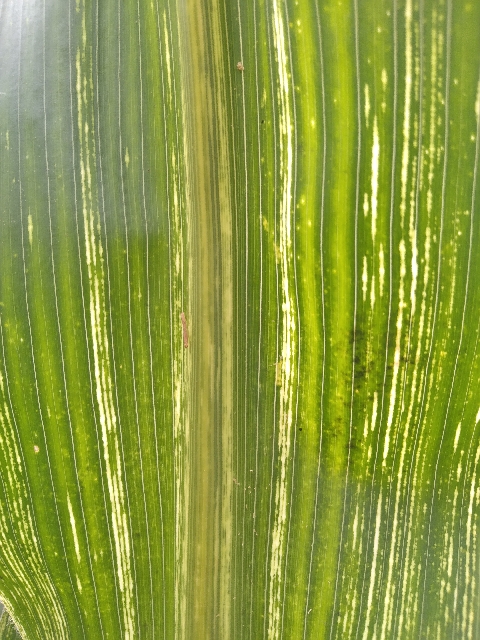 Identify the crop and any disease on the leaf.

maize, maize streak virus
